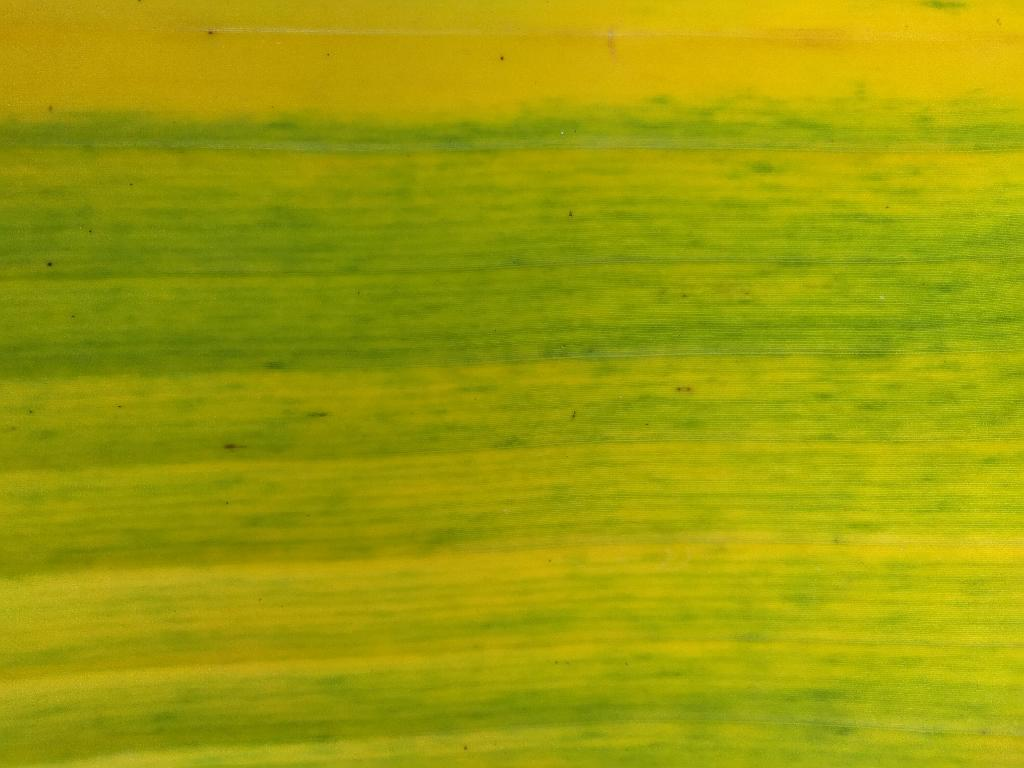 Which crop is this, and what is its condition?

banana, fusarium wilt race 1
